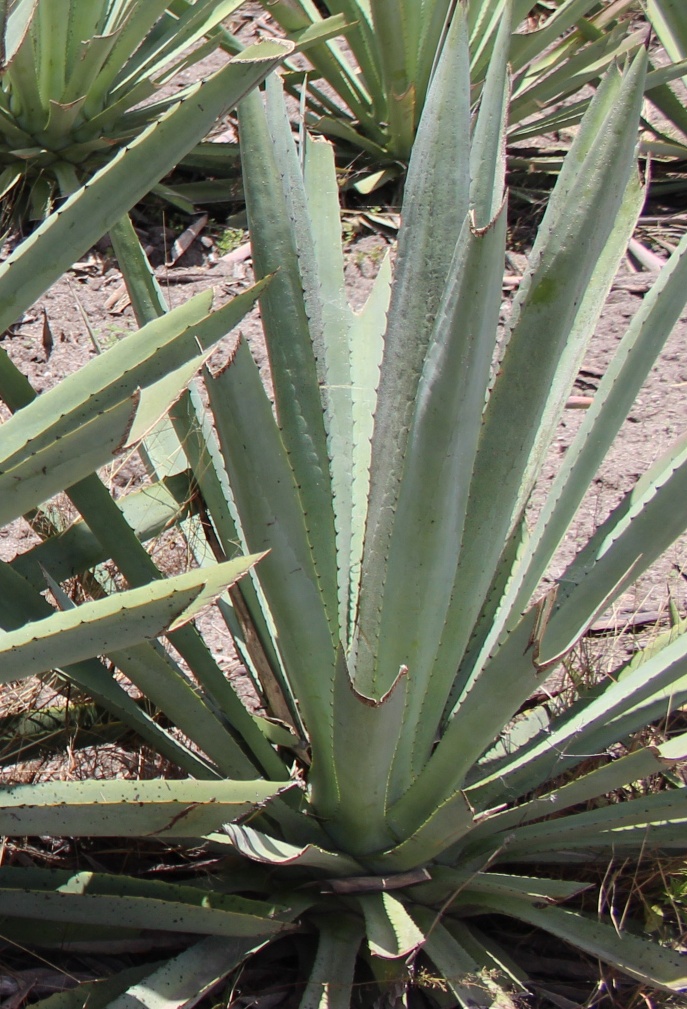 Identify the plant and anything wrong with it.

agave, small
